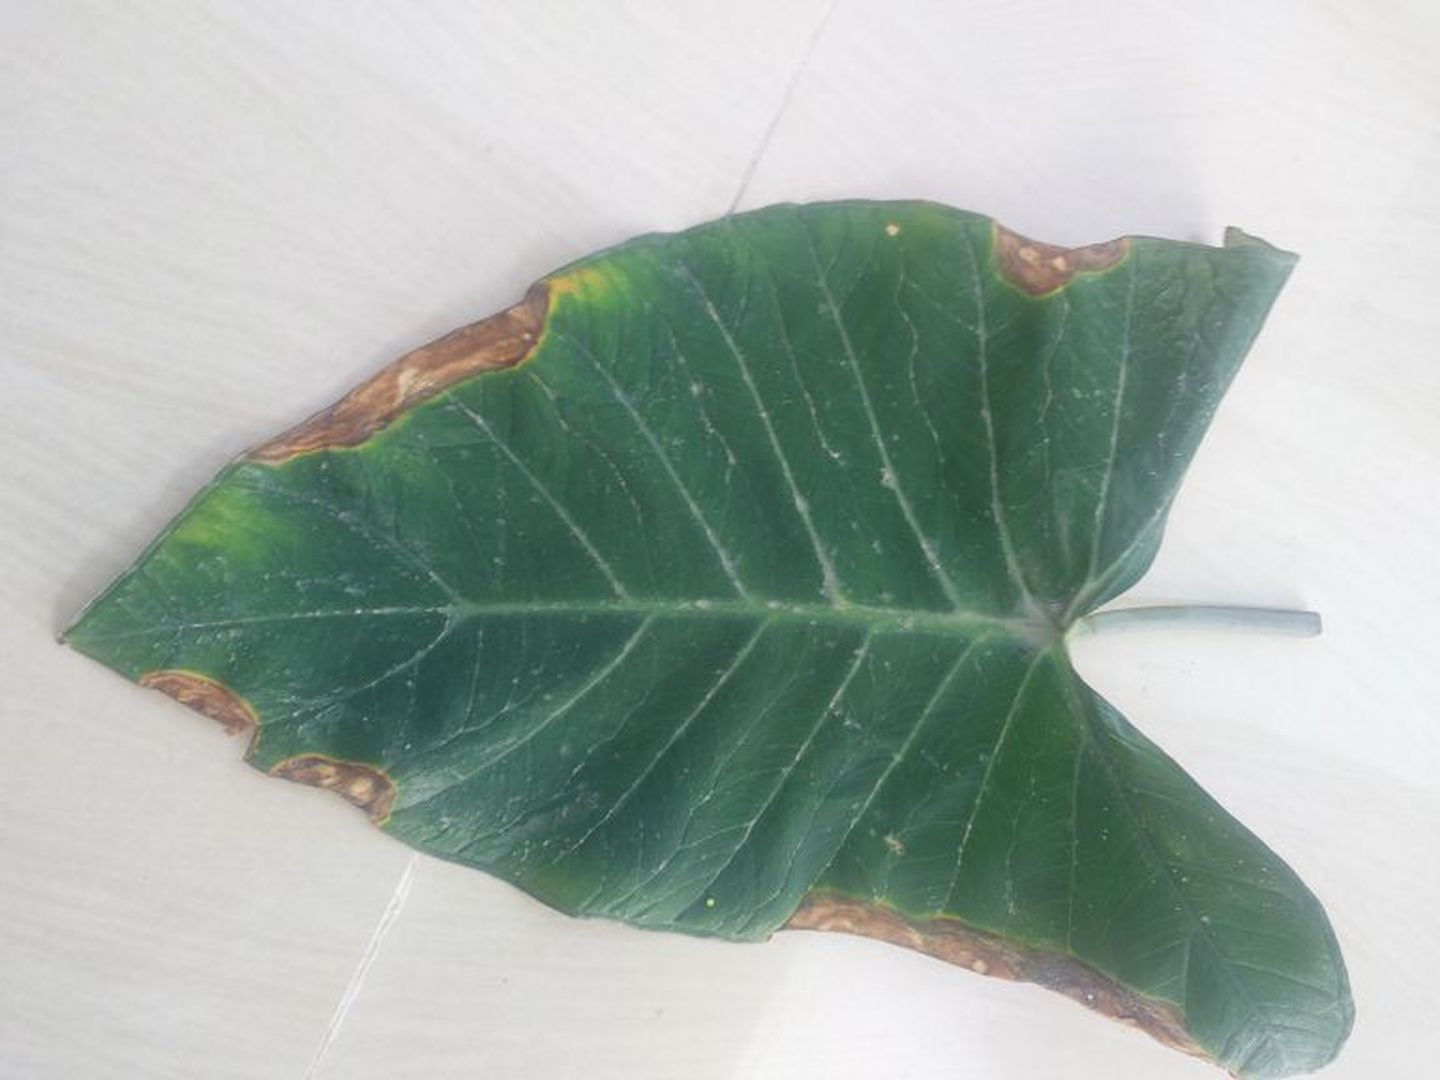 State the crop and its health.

taro, leaf blight
